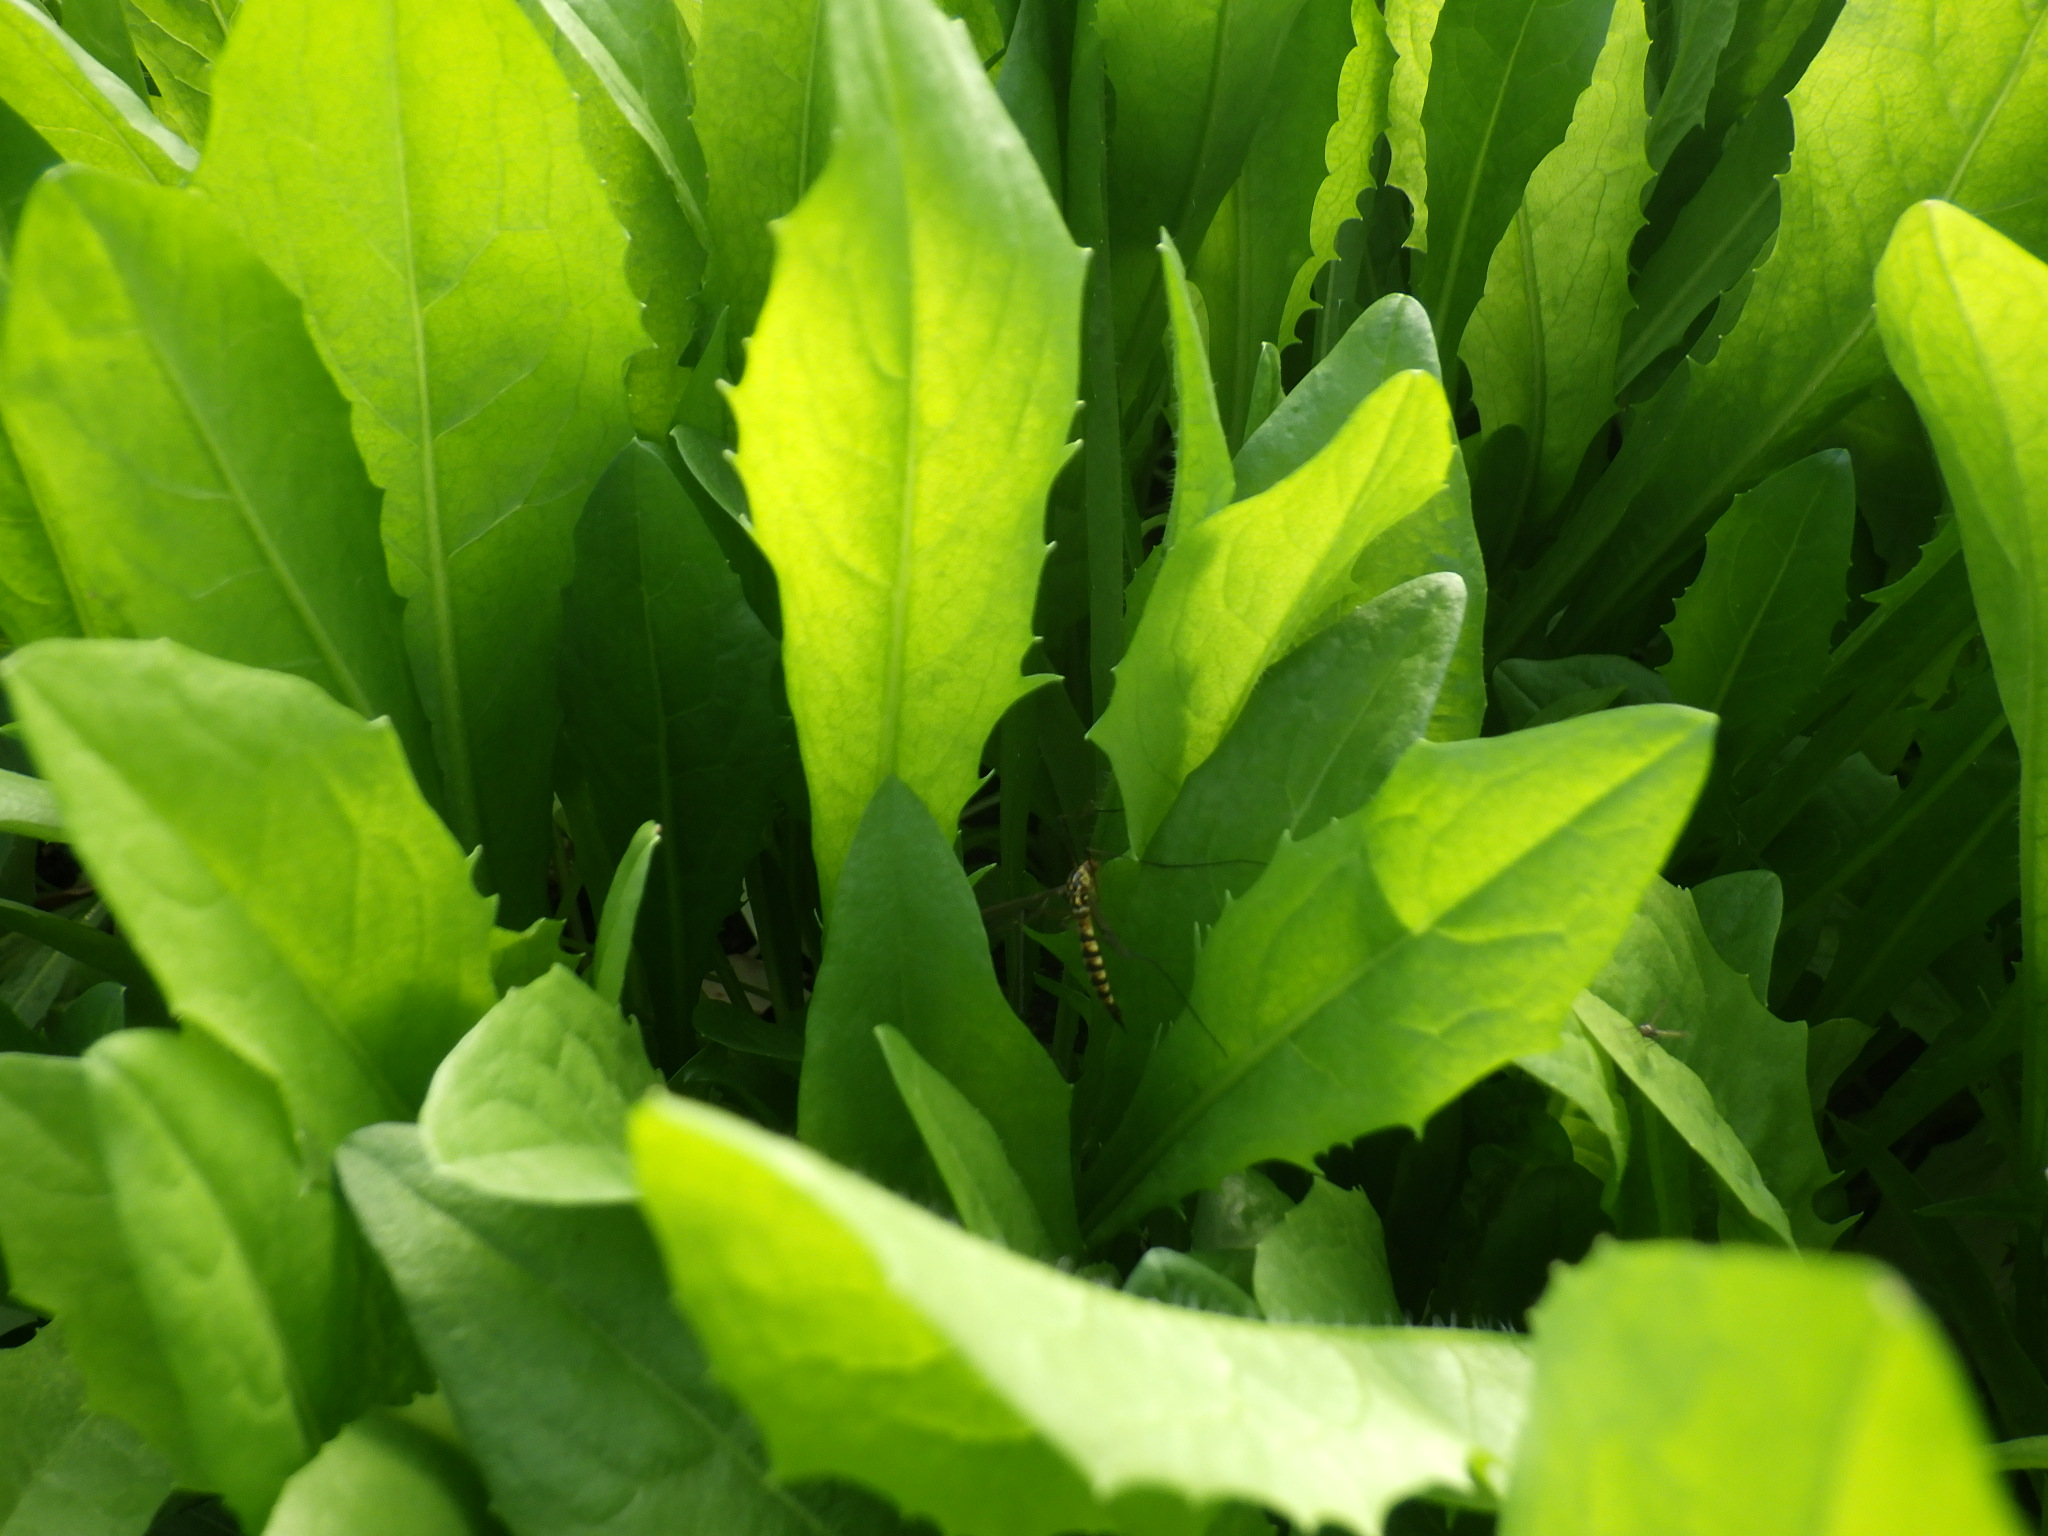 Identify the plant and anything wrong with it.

chicory, healthy
